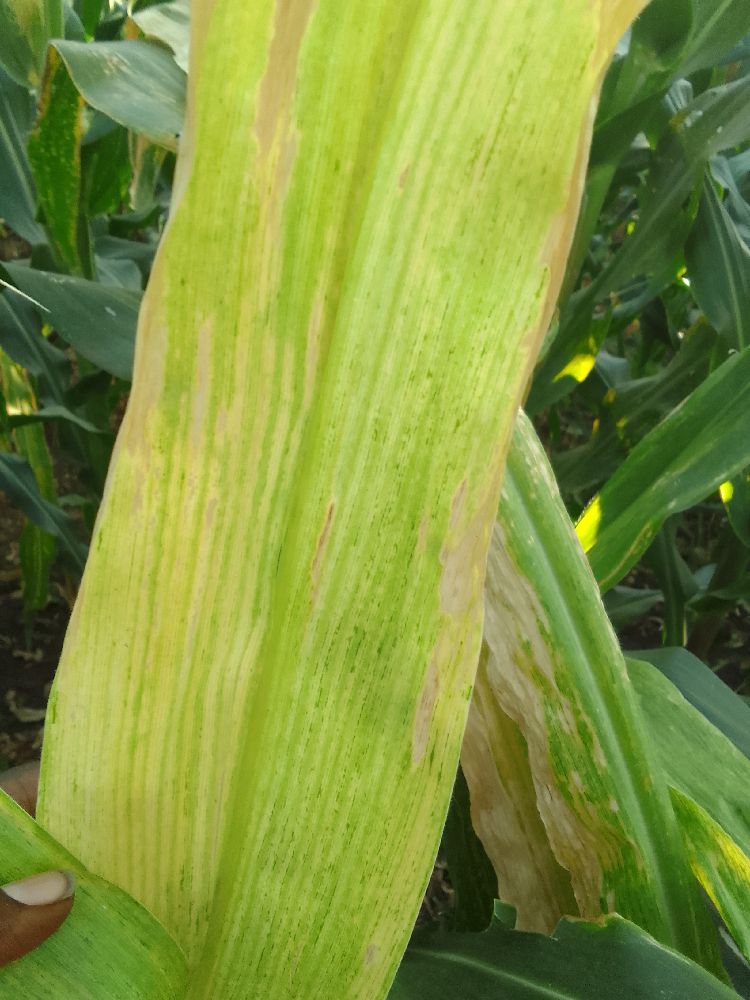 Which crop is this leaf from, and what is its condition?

maize, maize lethal necrosis
